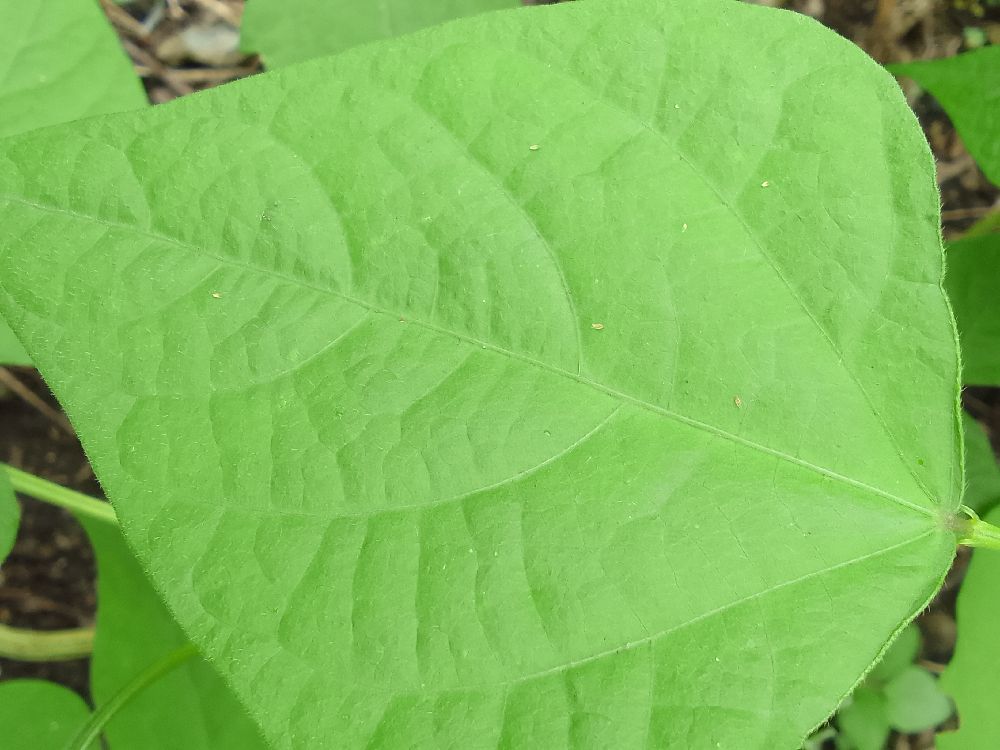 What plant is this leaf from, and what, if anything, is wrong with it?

common bean, healthy
